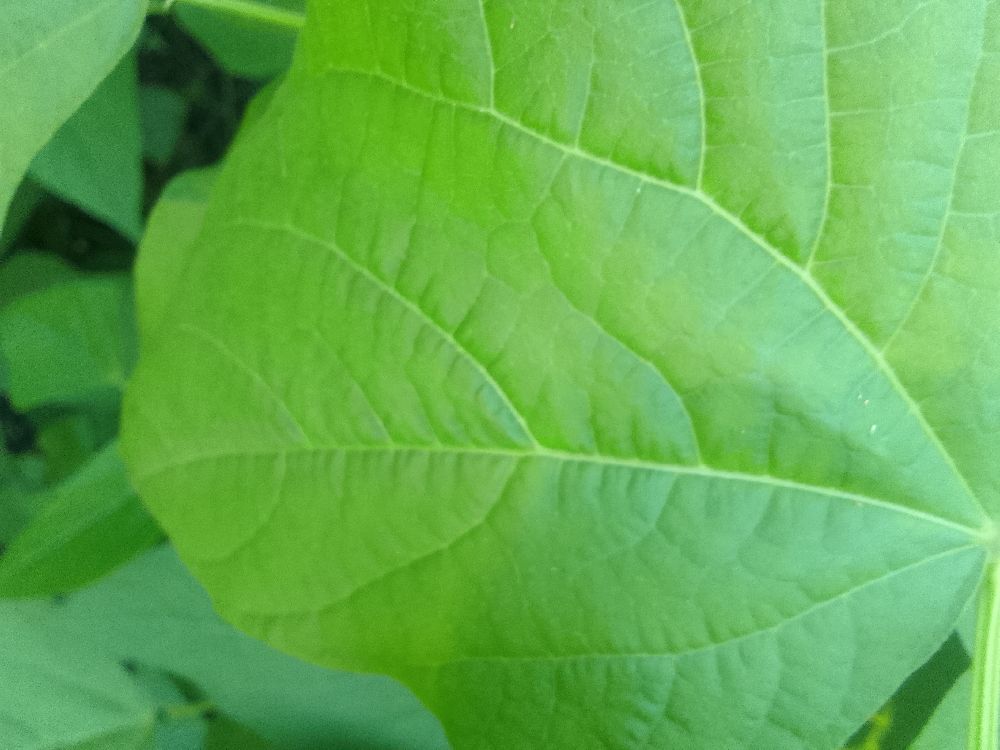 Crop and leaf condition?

common bean, healthy
